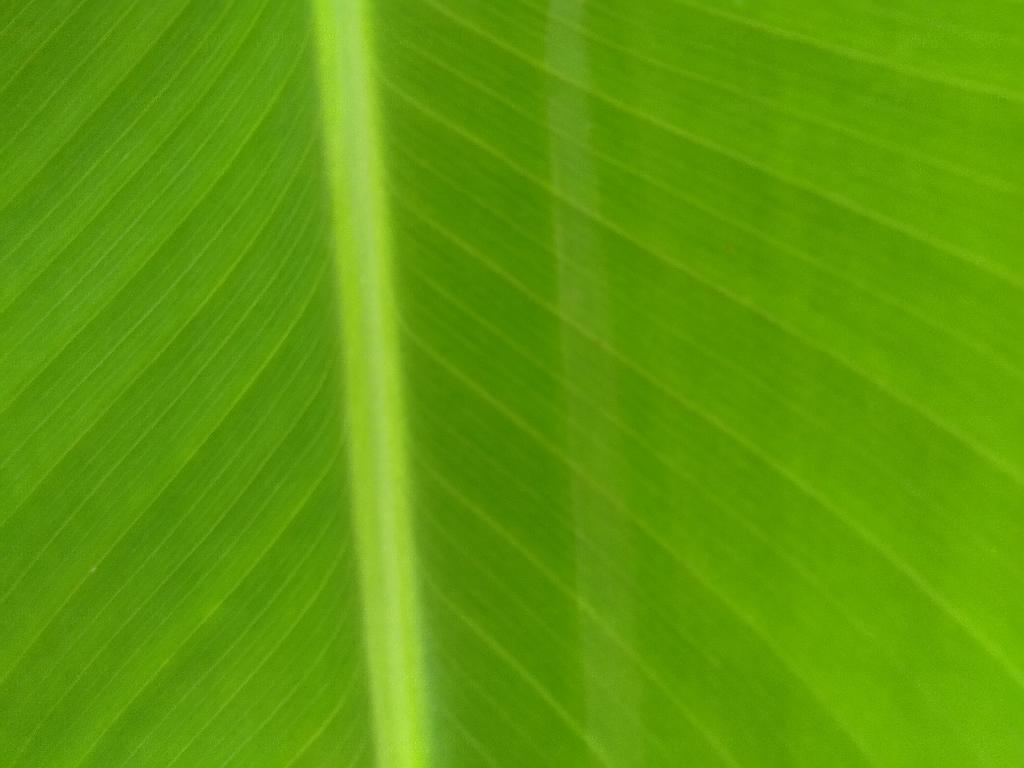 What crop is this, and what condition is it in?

banana, healthy
